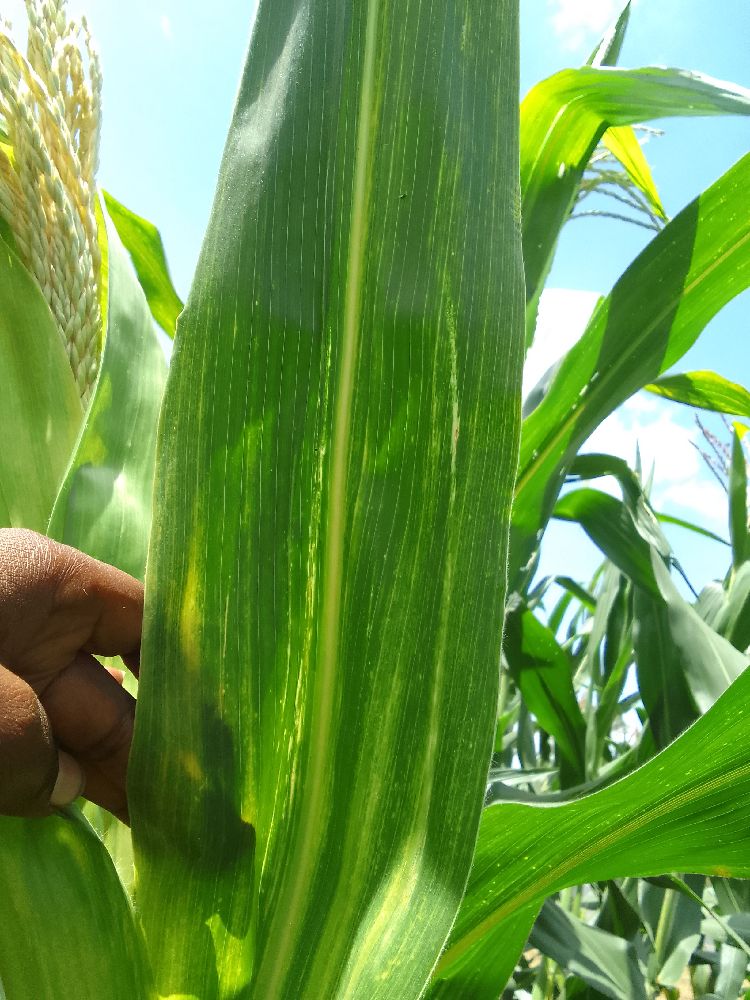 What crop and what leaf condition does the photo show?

maize, maize lethal necrosis
